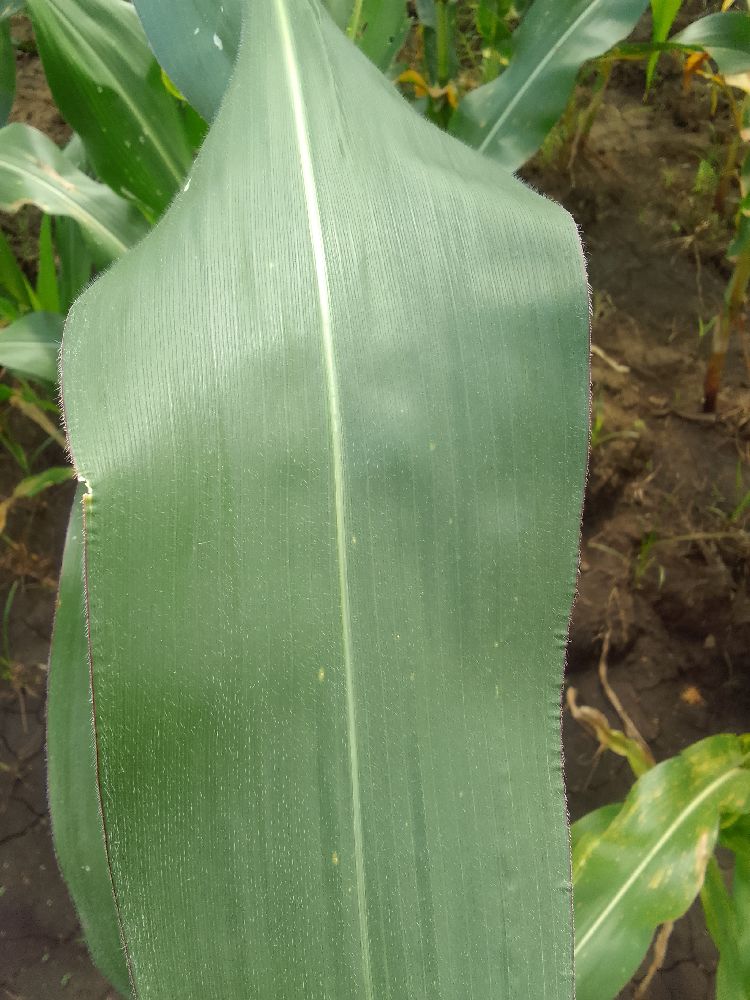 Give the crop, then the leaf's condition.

maize, healthy
